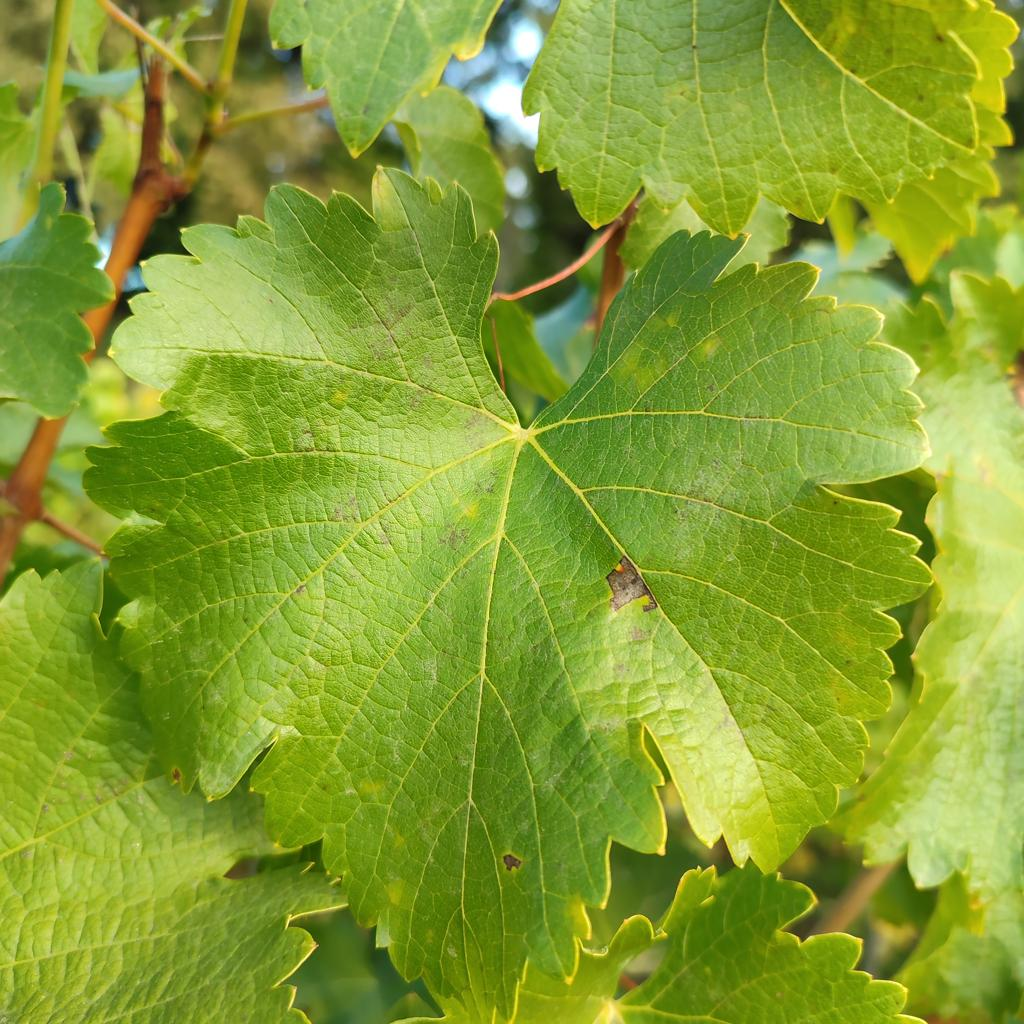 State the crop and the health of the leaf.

grapevine, powdery mildew
